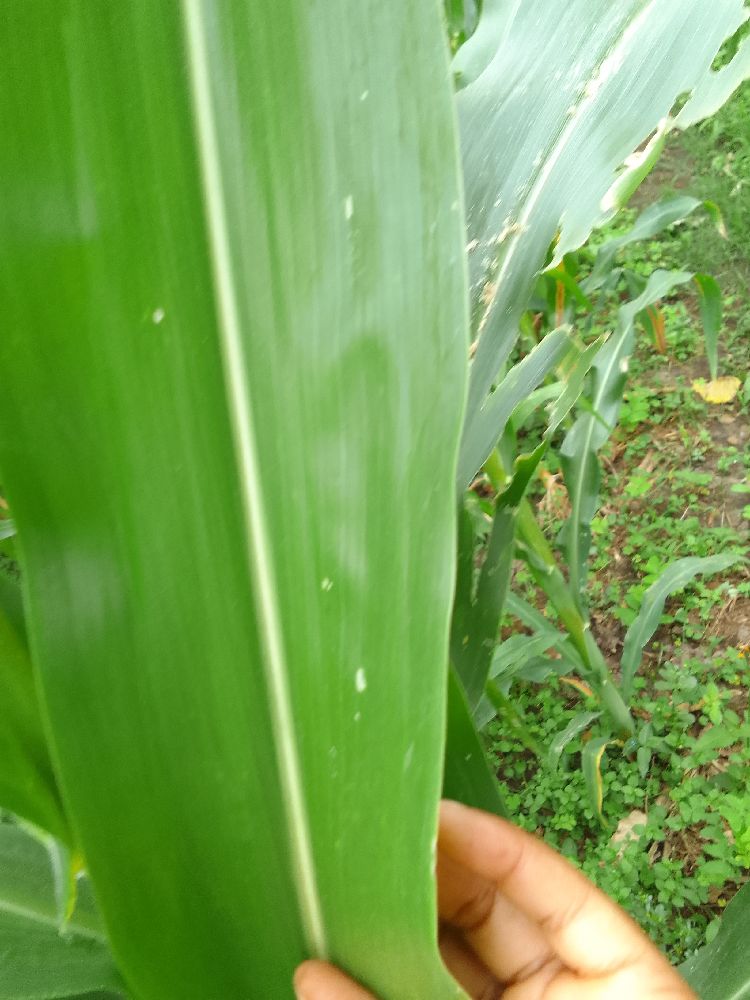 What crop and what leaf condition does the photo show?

maize, healthy
